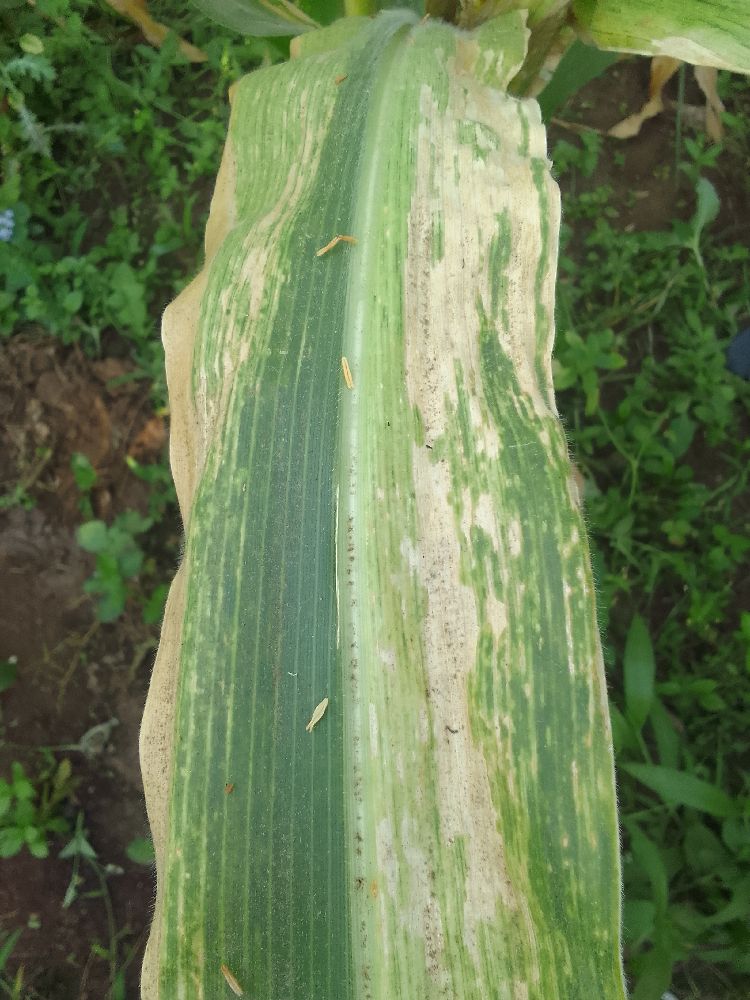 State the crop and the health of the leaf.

maize, maize lethal necrosis
